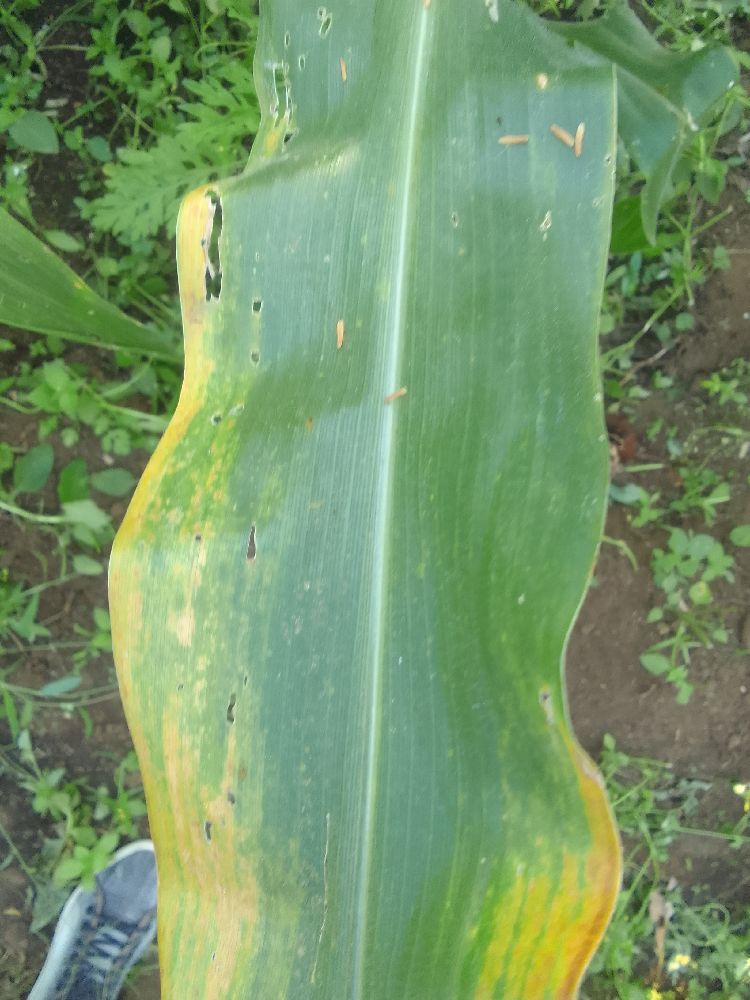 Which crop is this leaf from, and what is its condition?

maize, maize lethal necrosis
